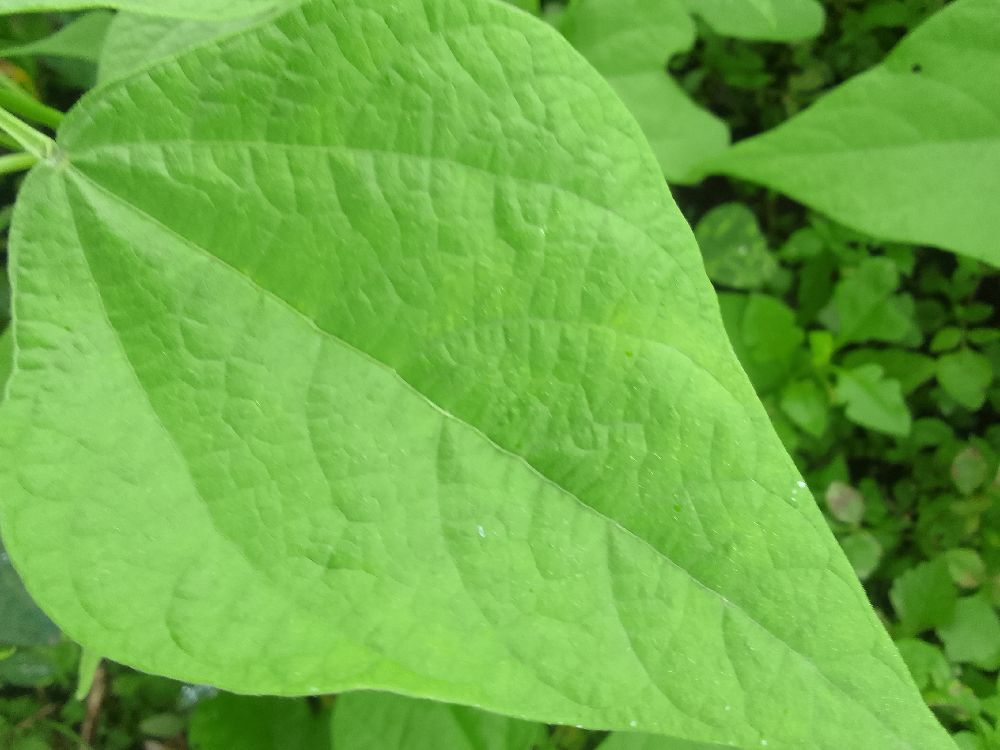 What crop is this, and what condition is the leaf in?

common bean, healthy
